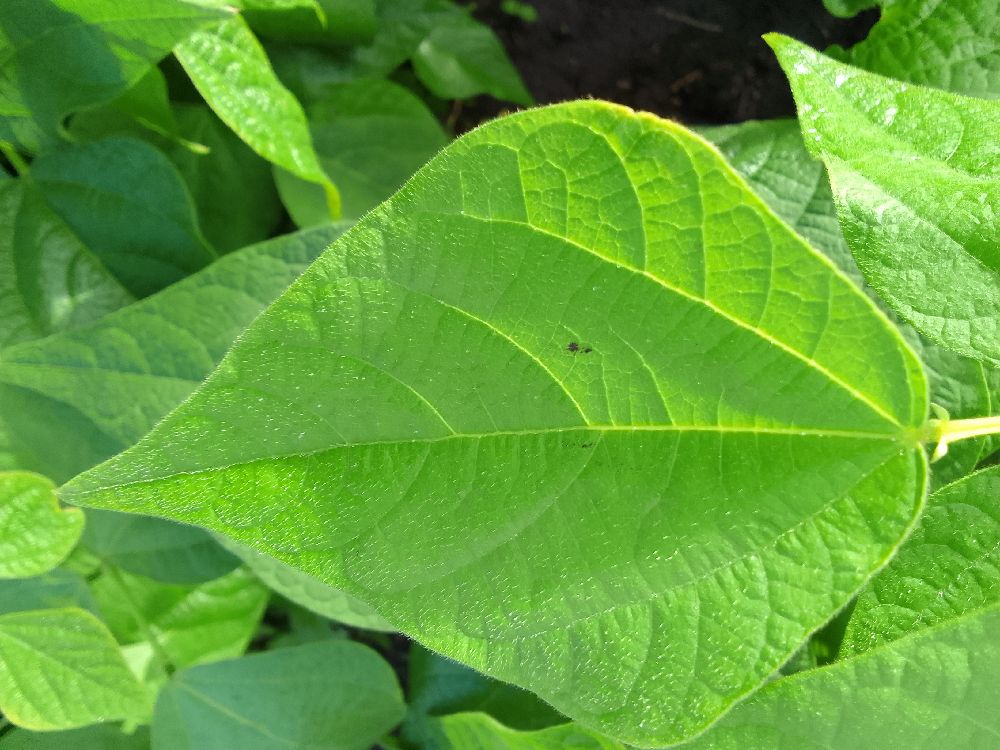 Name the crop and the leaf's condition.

common bean, healthy
